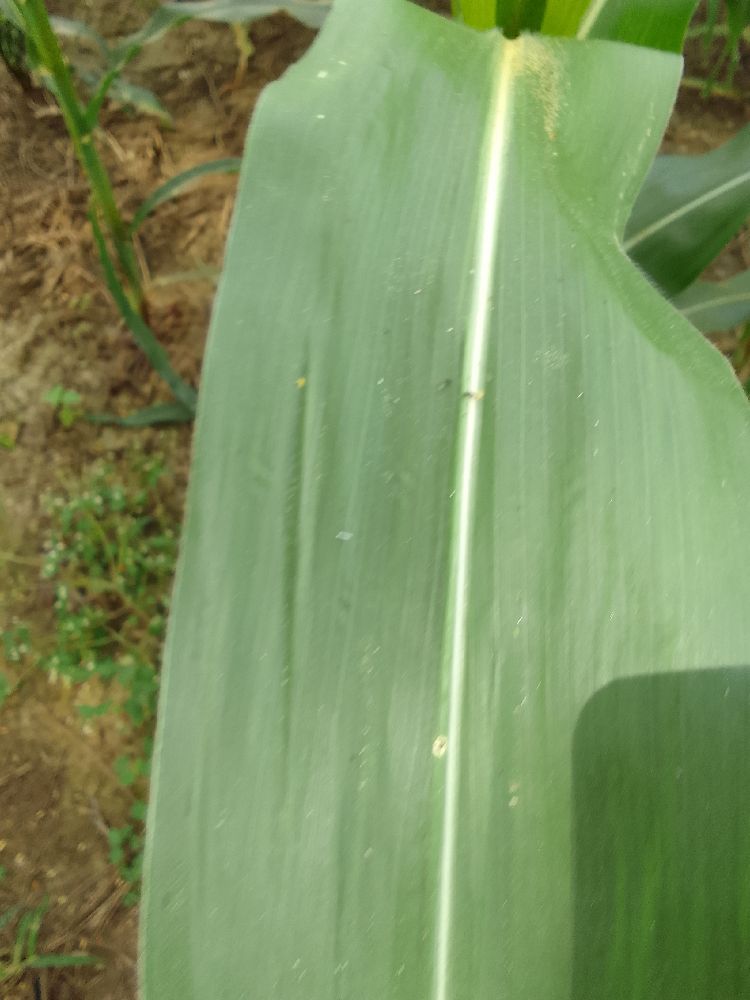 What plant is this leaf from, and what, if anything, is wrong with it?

maize, healthy
